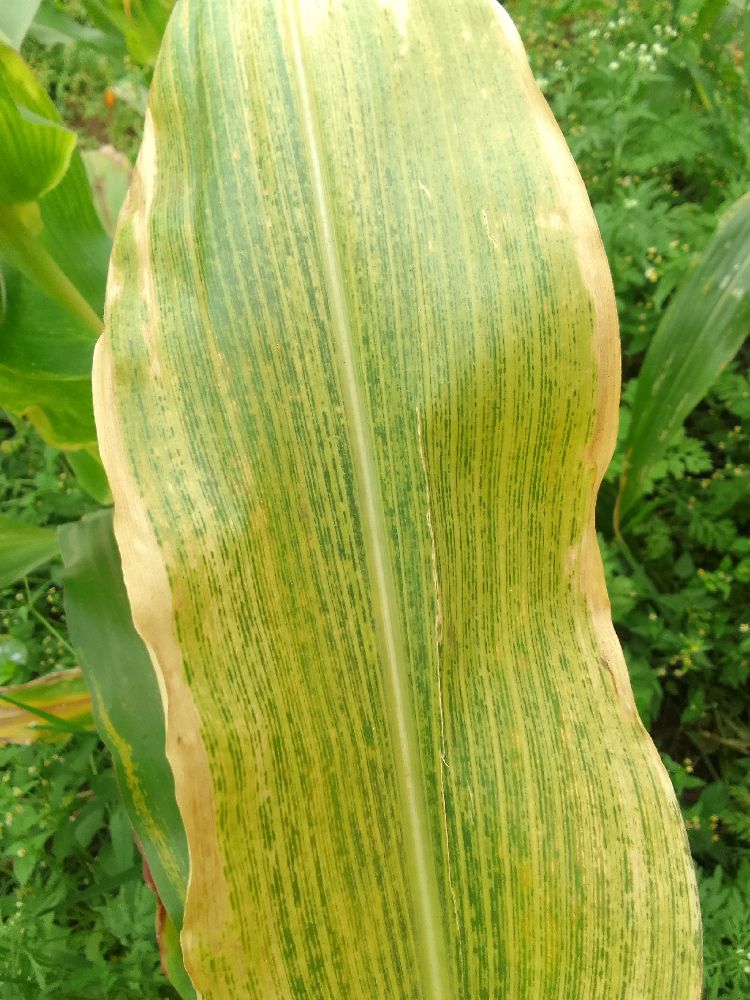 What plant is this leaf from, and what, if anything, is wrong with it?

maize, maize lethal necrosis
